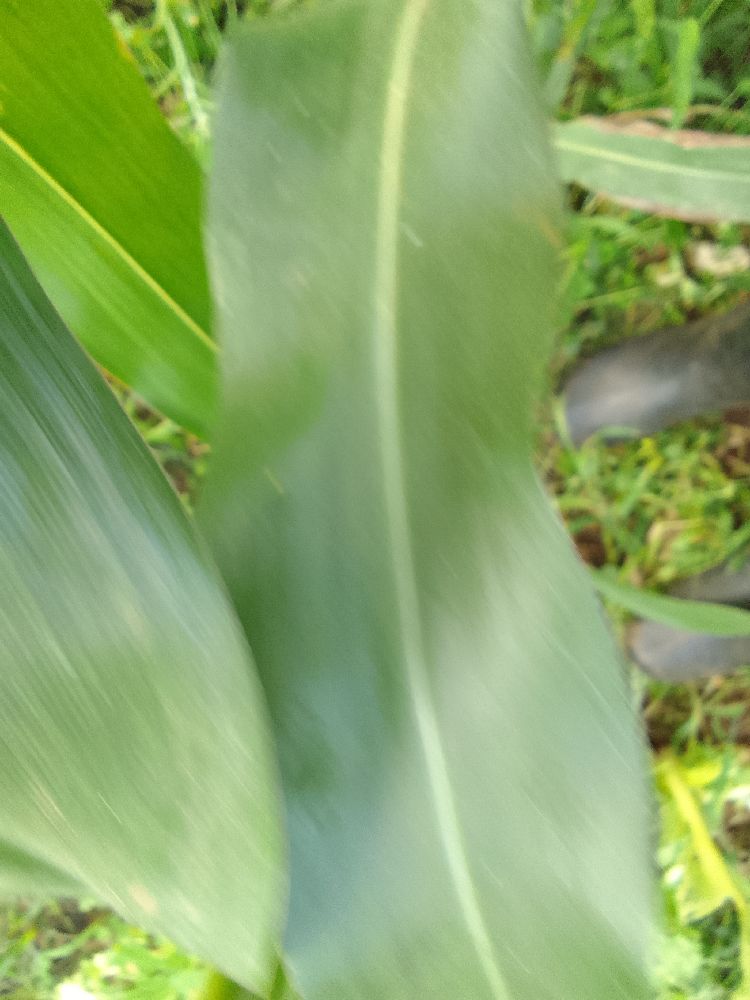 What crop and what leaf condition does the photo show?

maize, healthy
